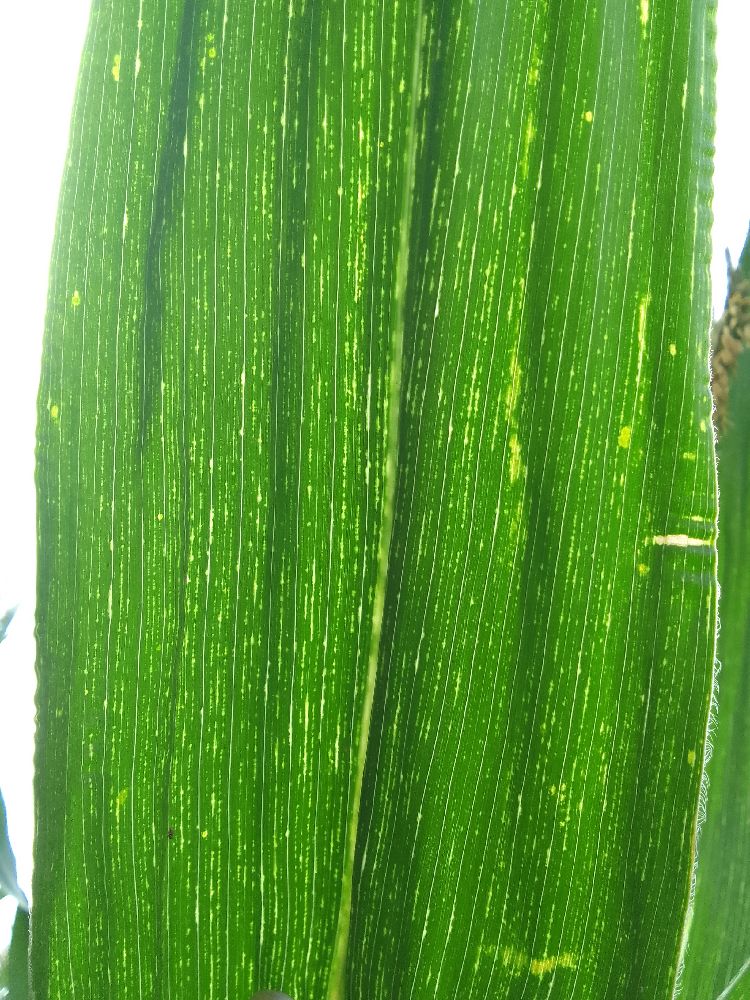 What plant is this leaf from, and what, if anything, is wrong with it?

maize, maize streak virus
